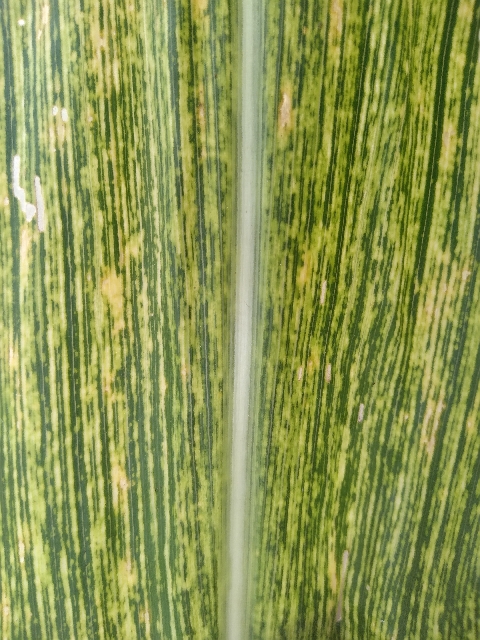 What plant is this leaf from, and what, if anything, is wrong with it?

maize, maize streak virus
